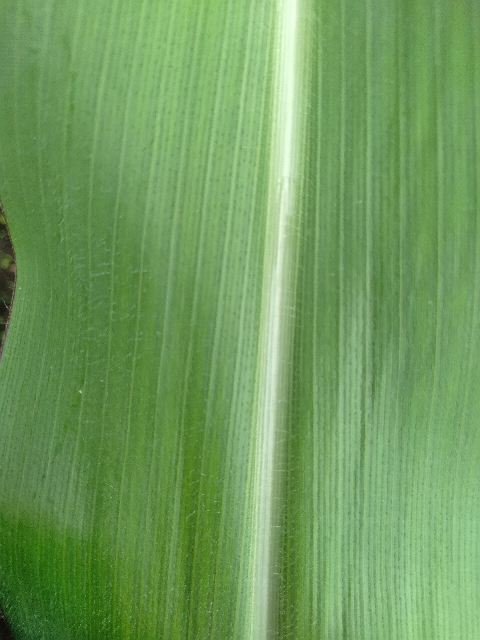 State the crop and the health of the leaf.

maize, healthy
